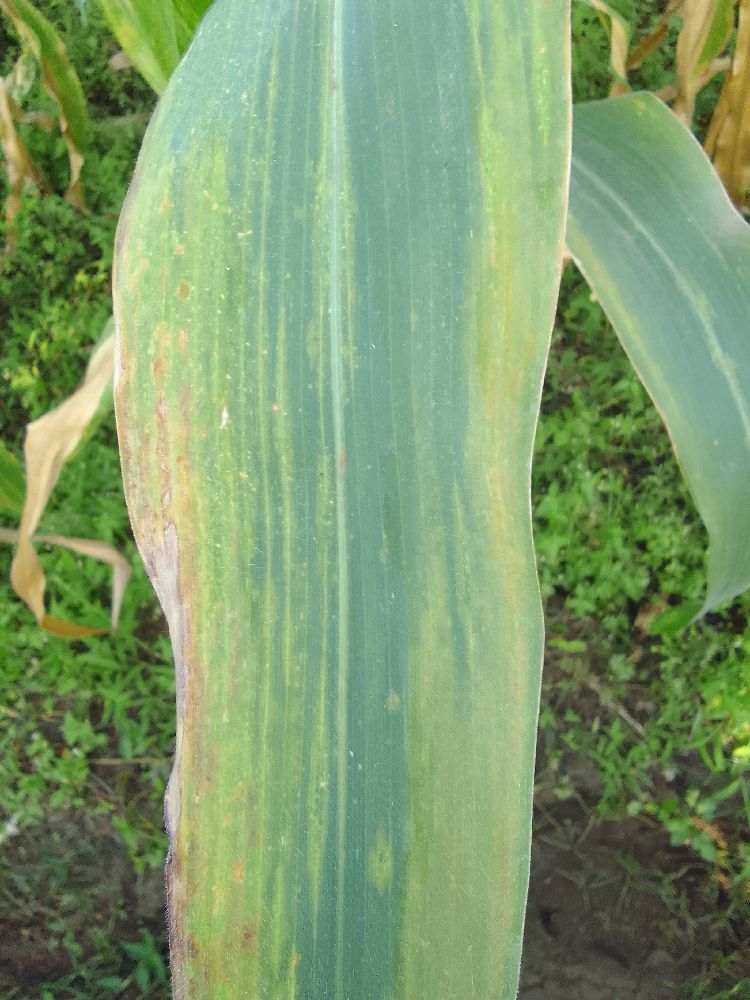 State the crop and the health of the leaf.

maize, maize lethal necrosis
